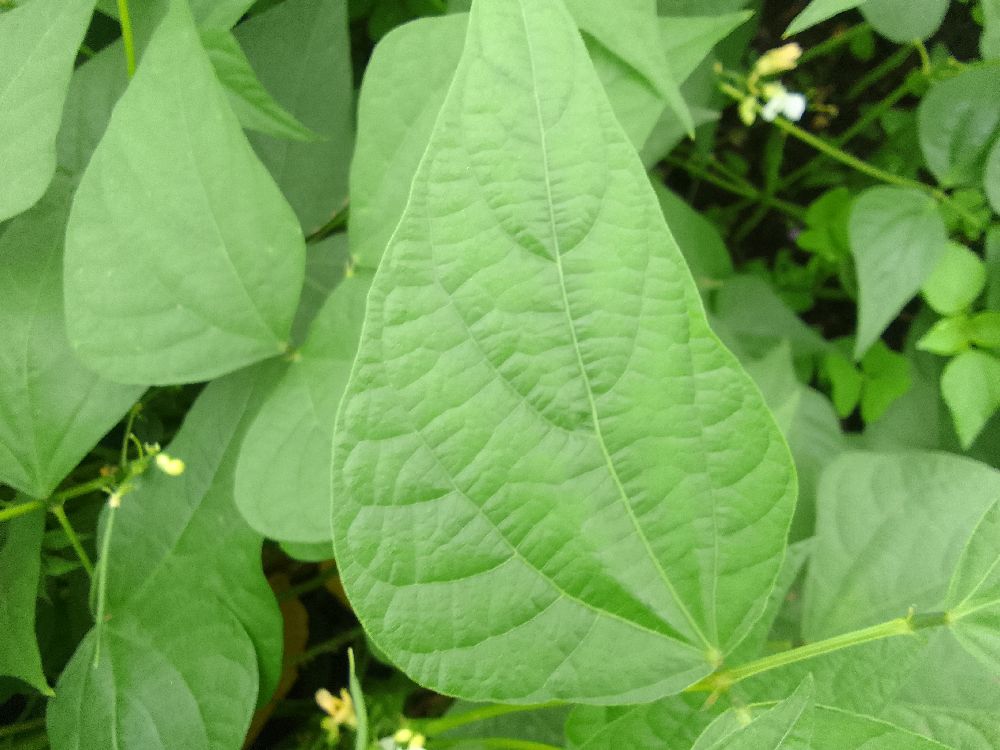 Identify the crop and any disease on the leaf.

common bean, healthy
